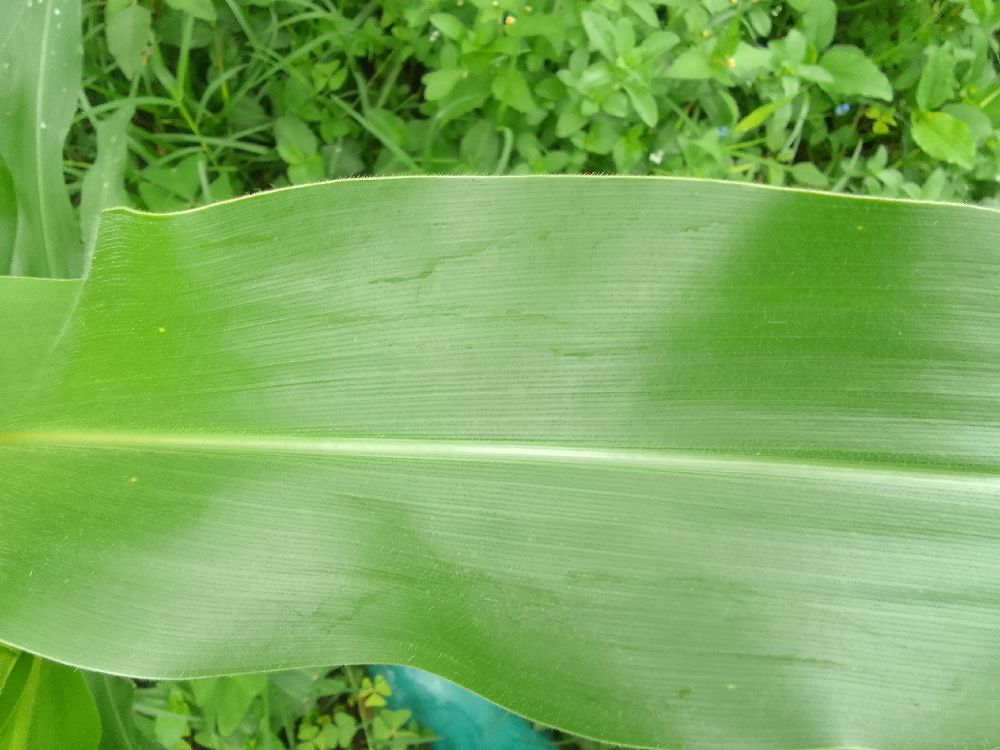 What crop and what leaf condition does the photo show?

maize, healthy
